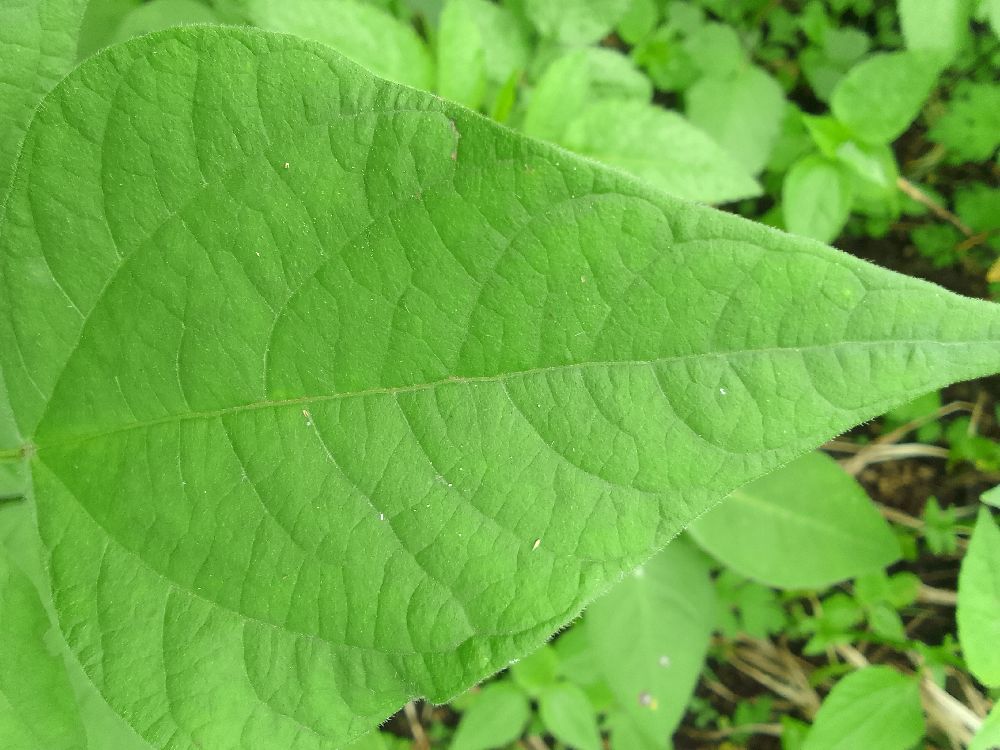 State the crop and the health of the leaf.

common bean, healthy
